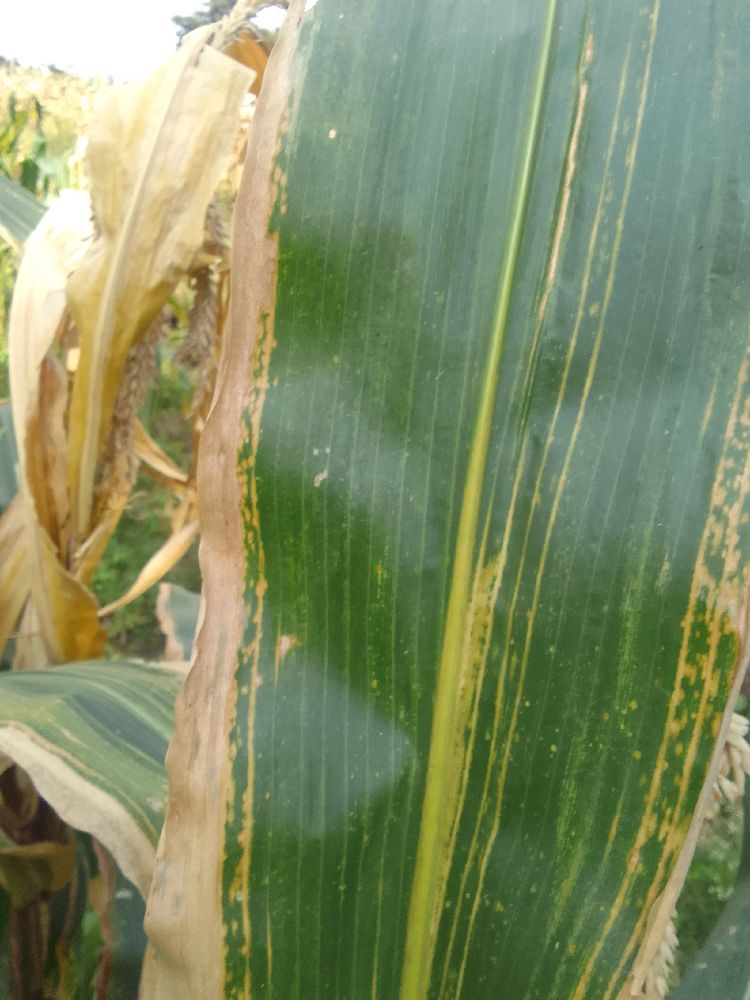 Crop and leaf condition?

maize, maize lethal necrosis
